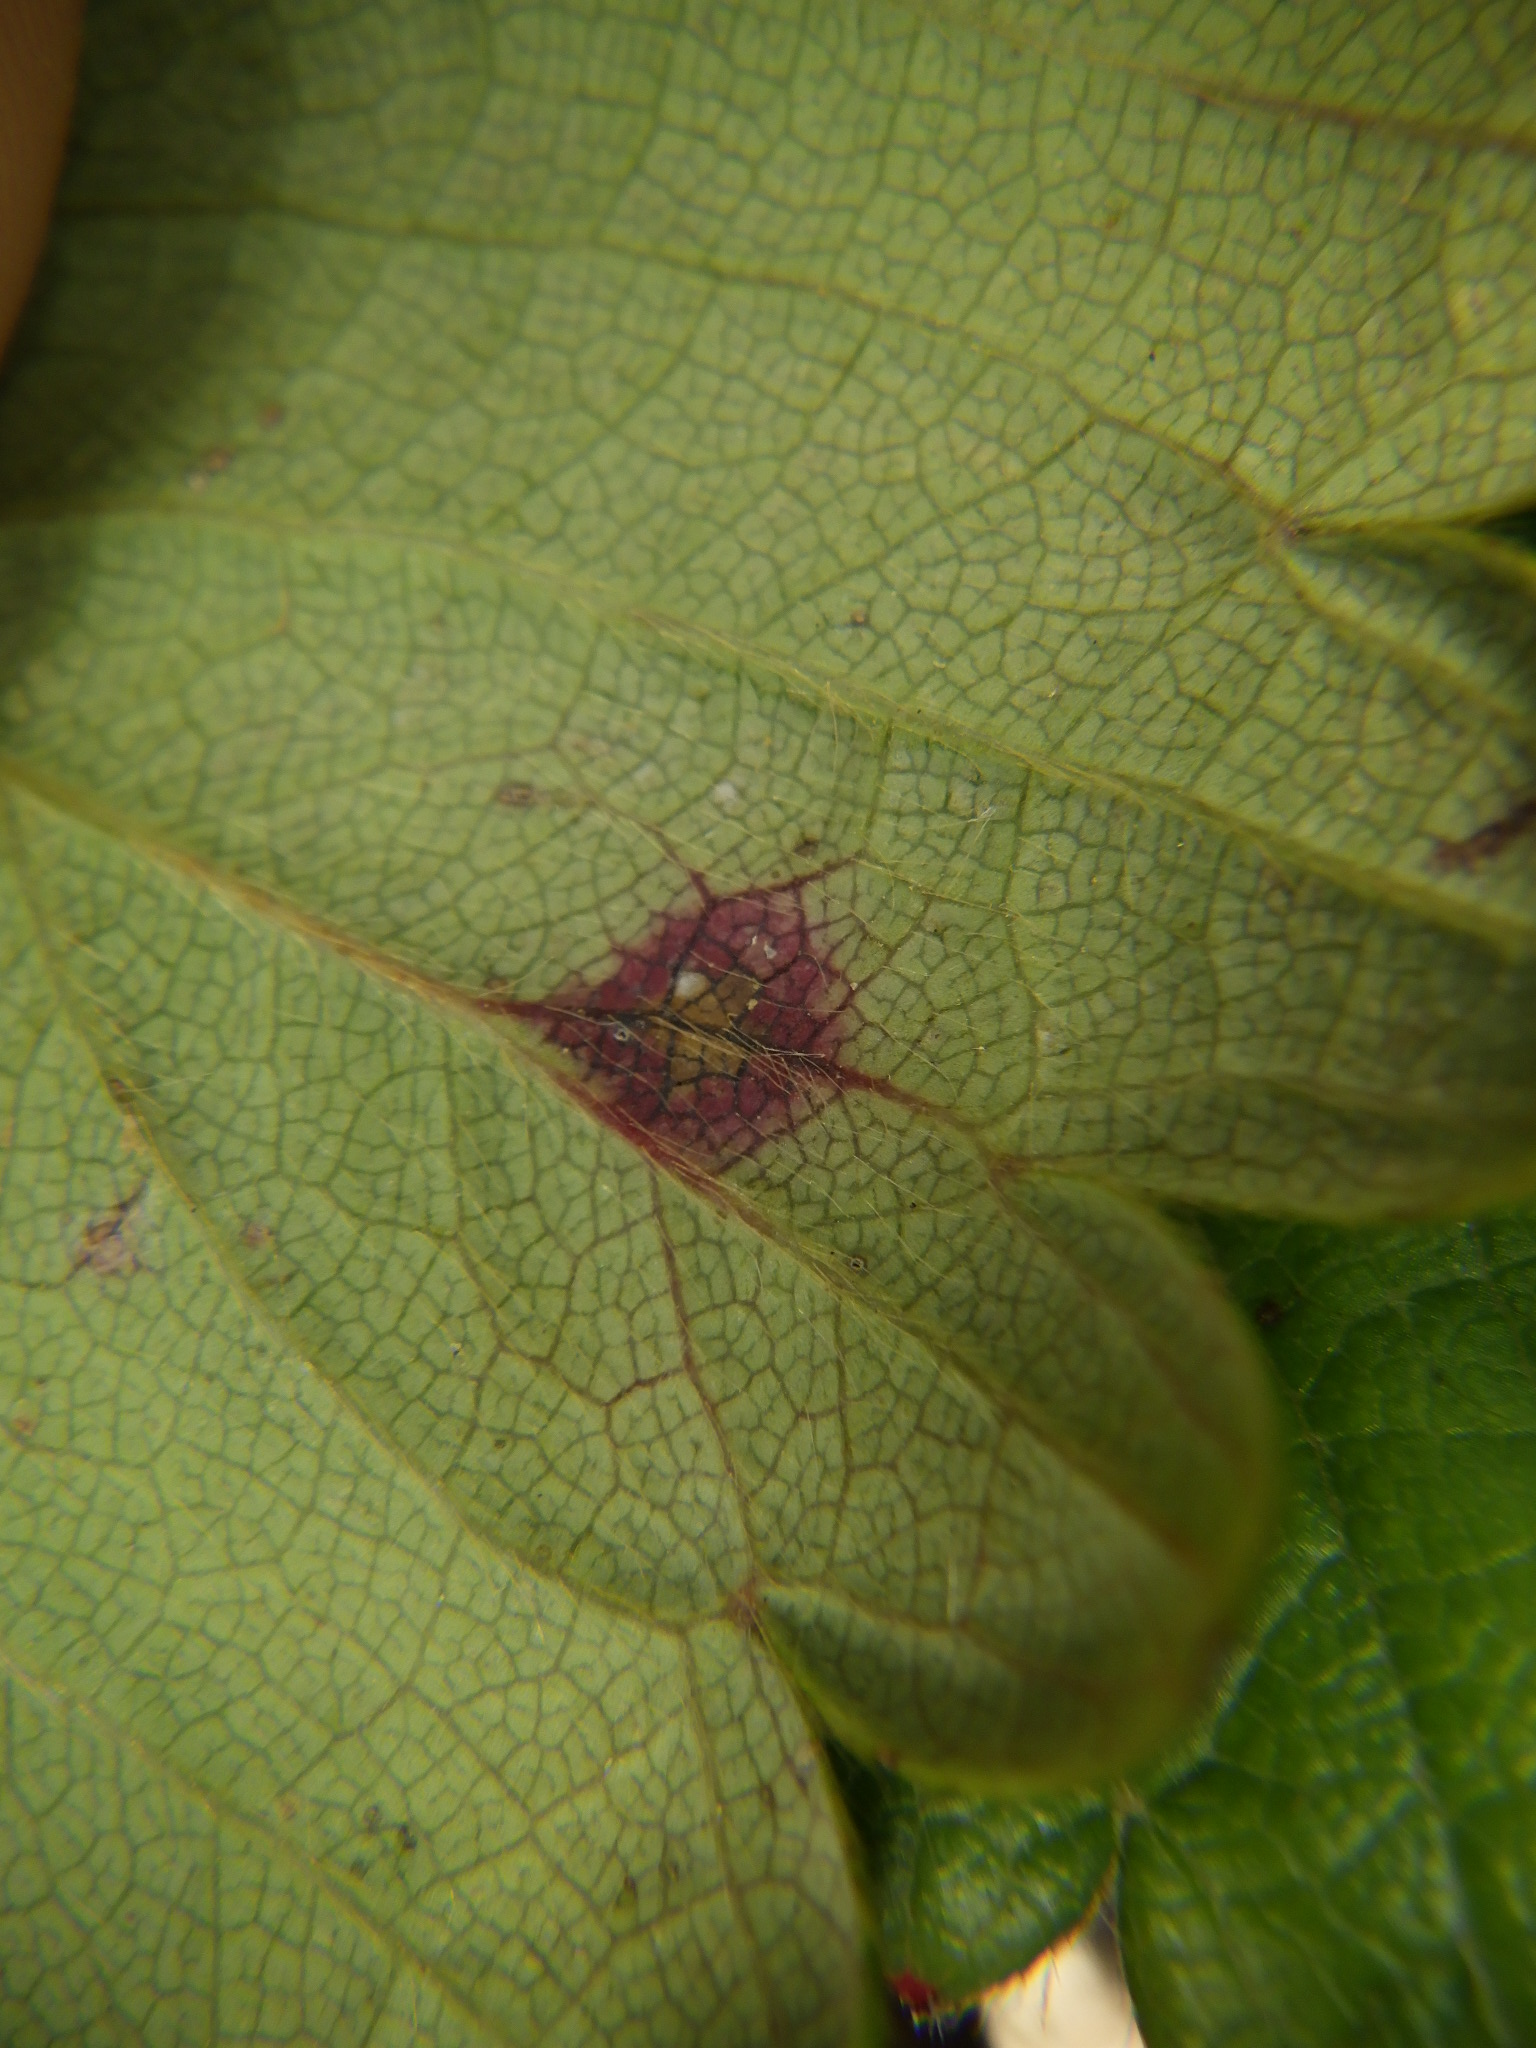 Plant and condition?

strawberry, leaf scorch
